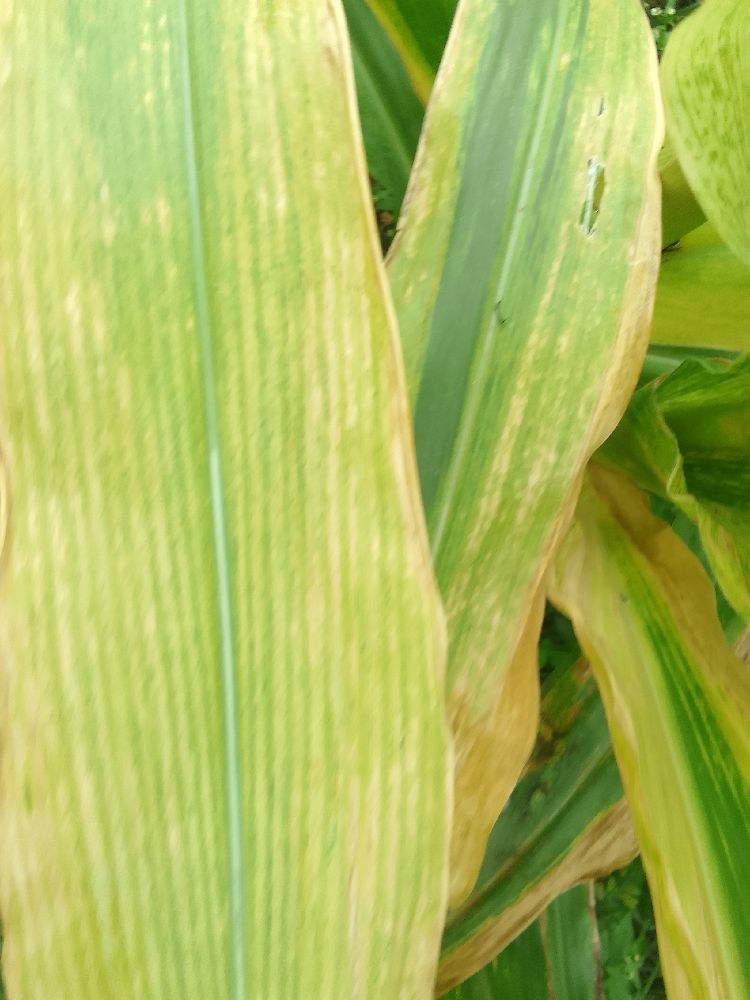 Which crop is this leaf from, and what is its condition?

maize, maize lethal necrosis
